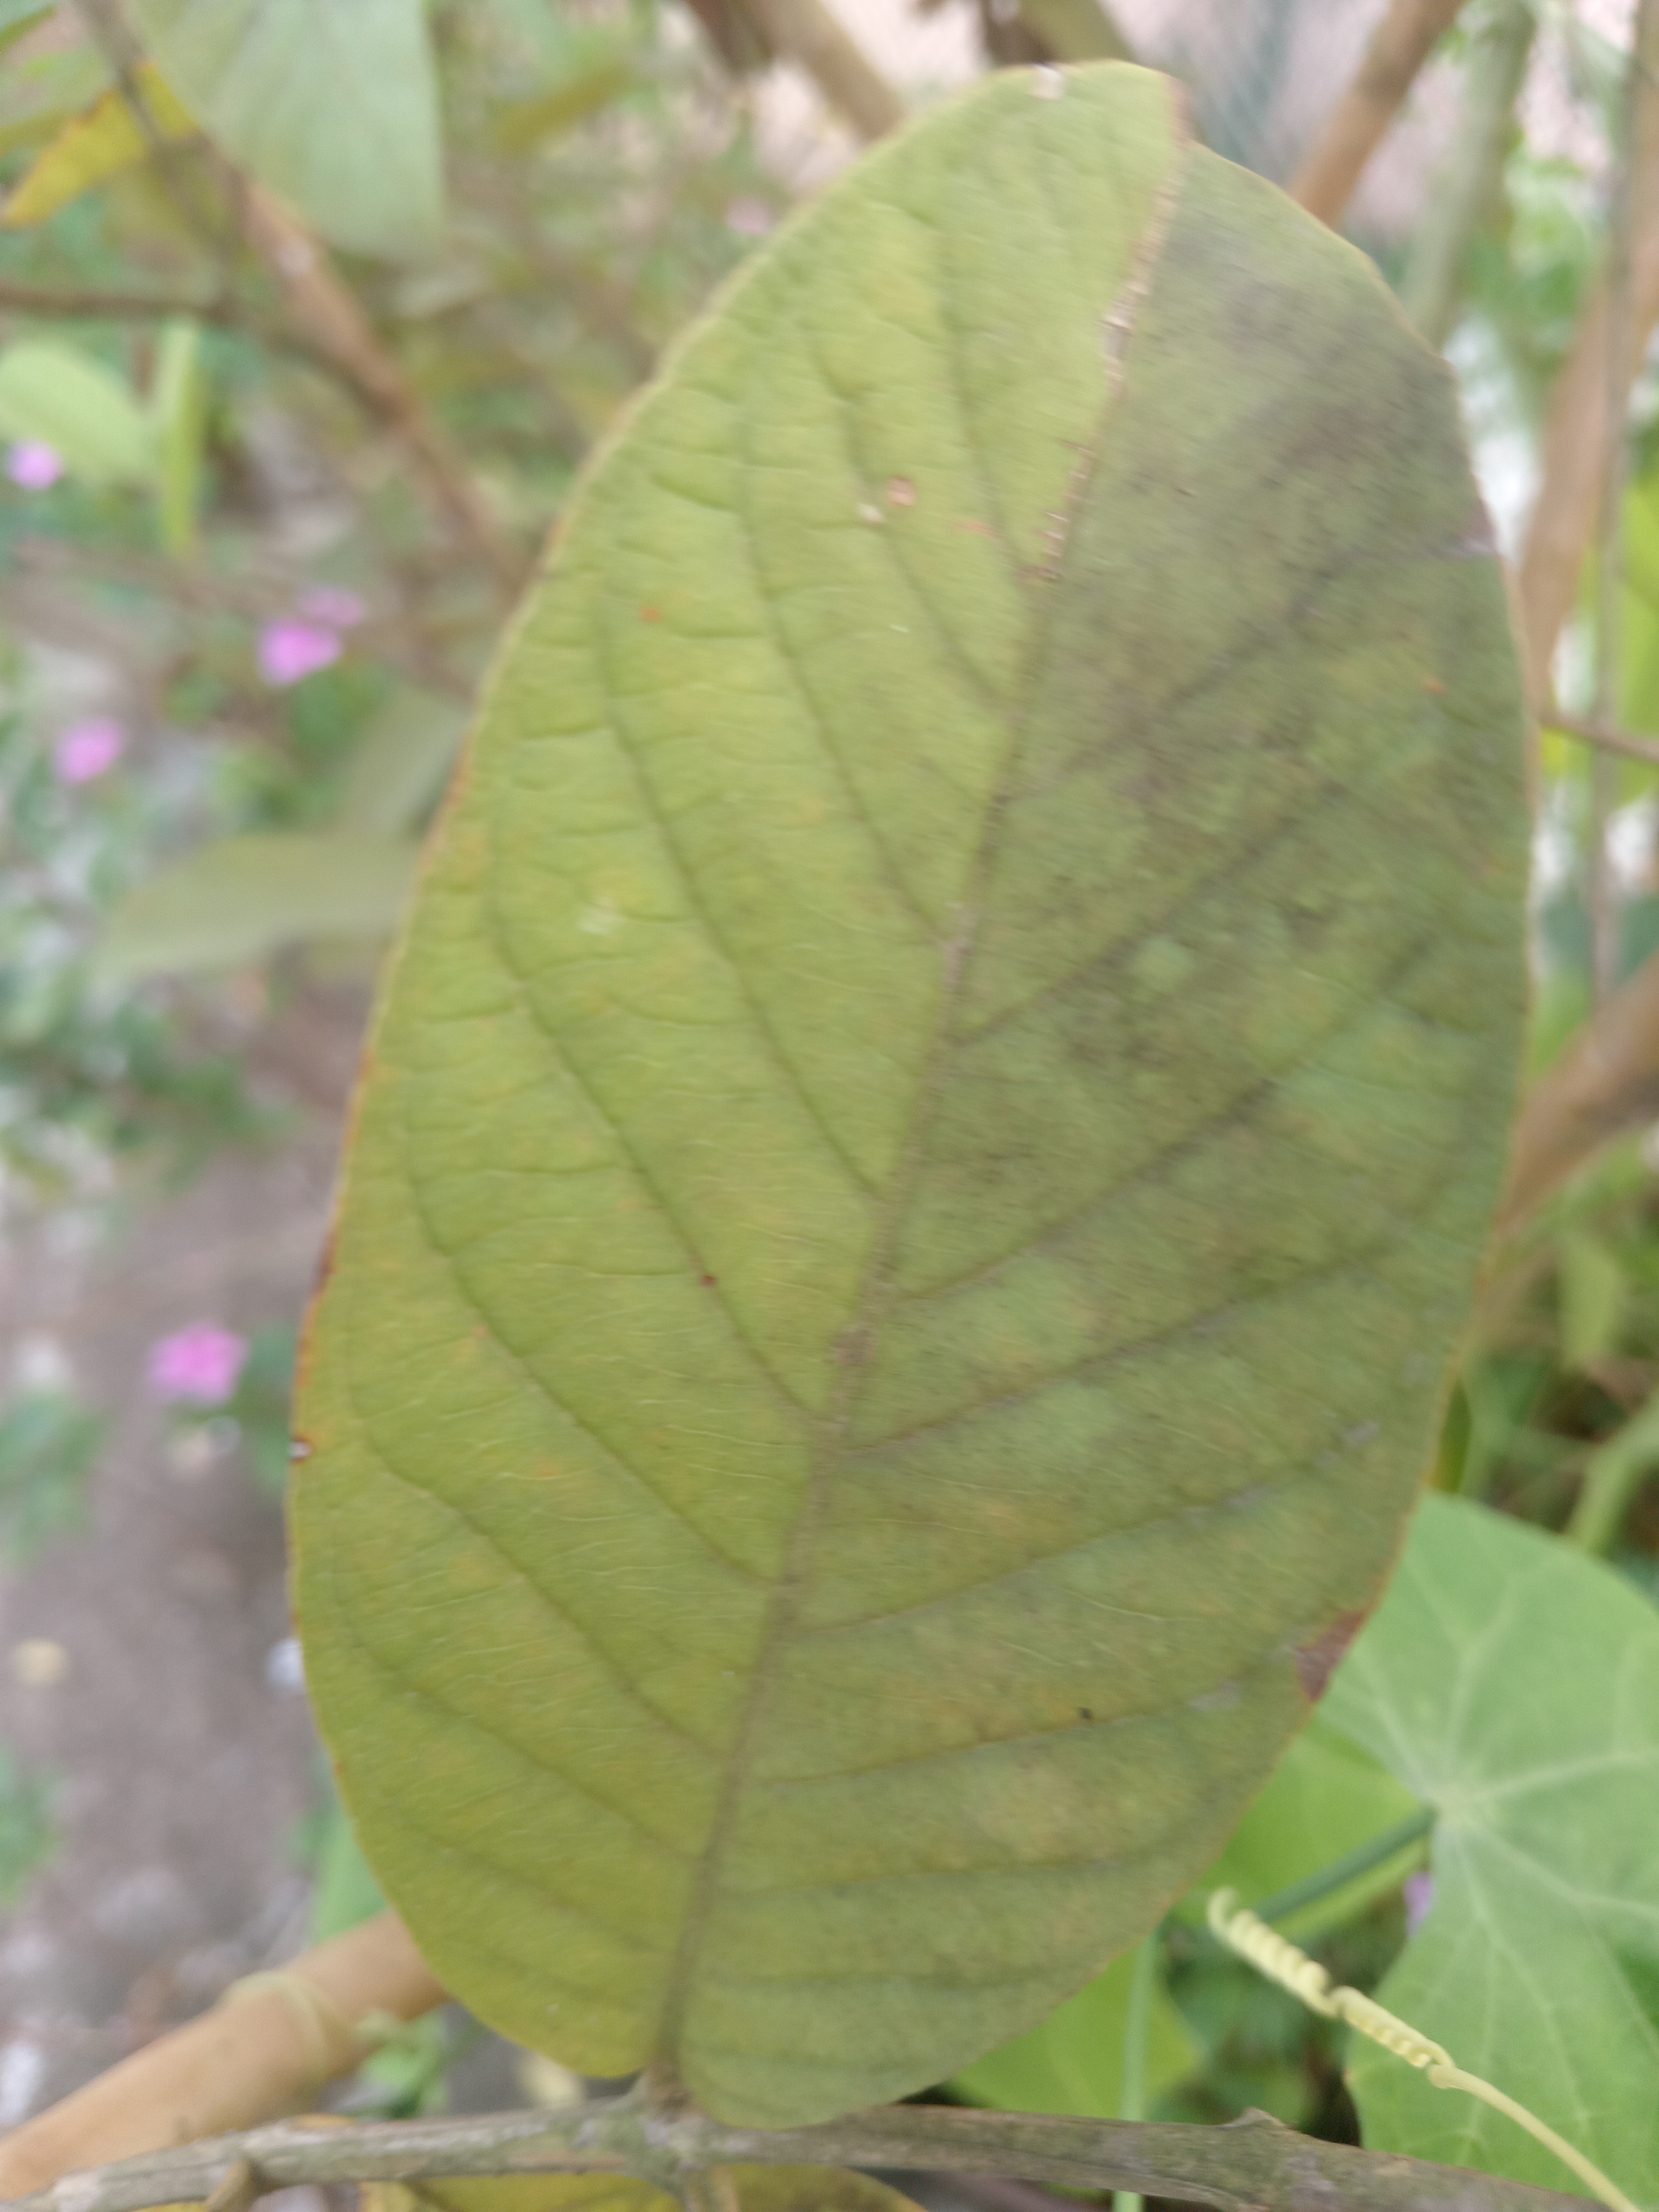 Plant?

guava
